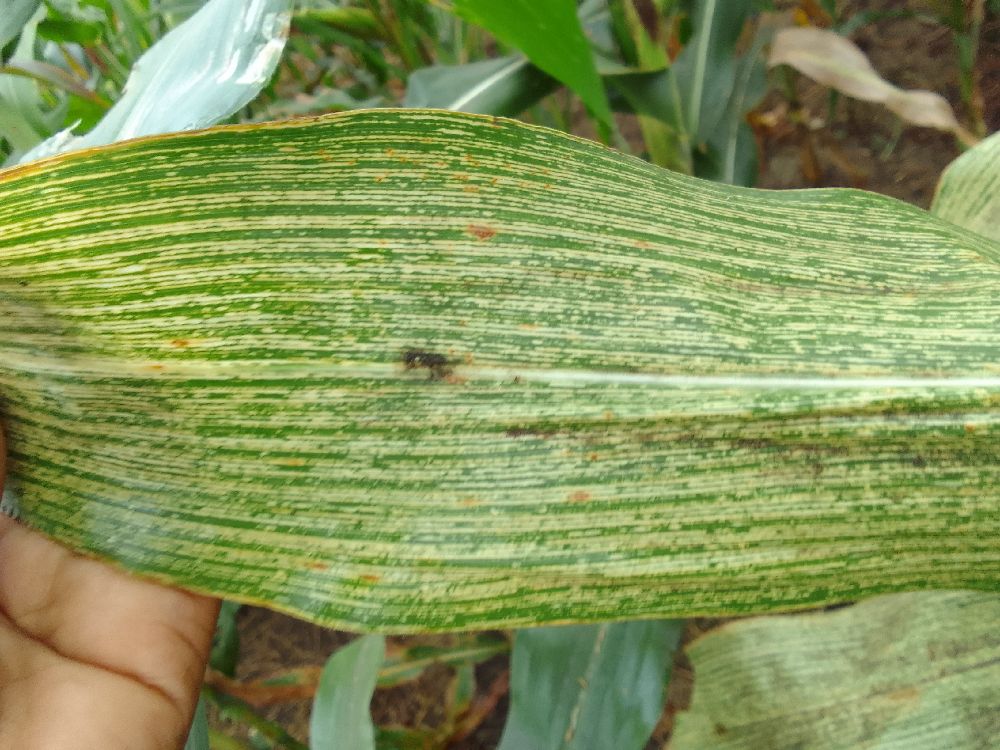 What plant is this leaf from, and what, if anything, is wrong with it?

maize, maize streak virus
